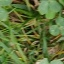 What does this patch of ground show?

unstructured weed
